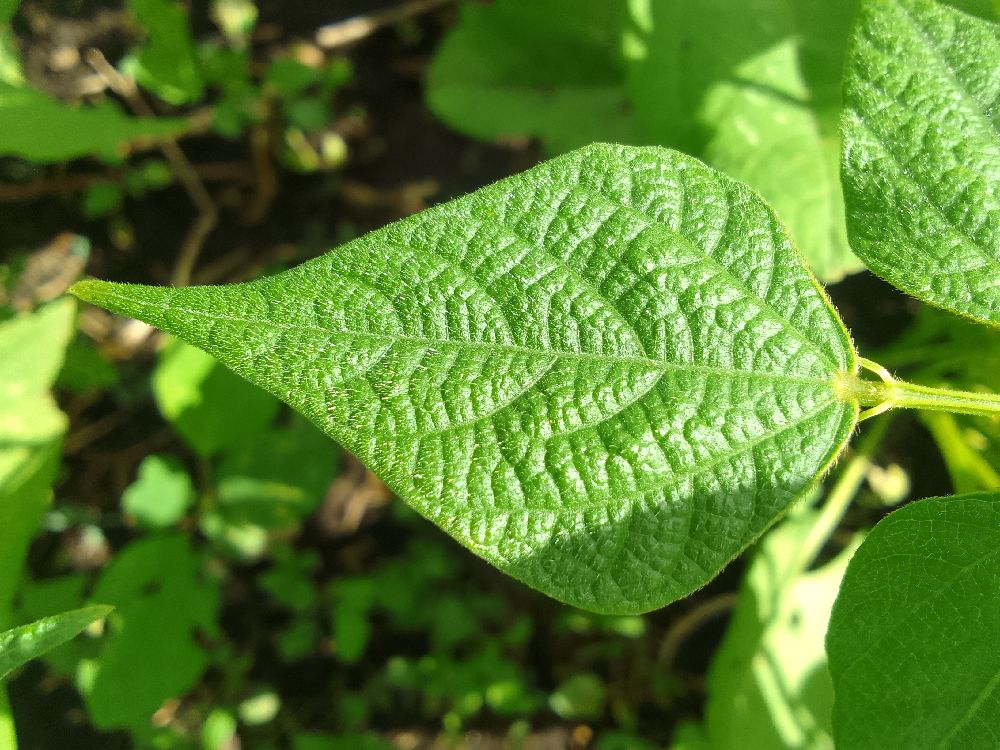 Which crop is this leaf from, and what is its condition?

common bean, healthy
